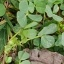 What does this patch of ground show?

unstructured weed
